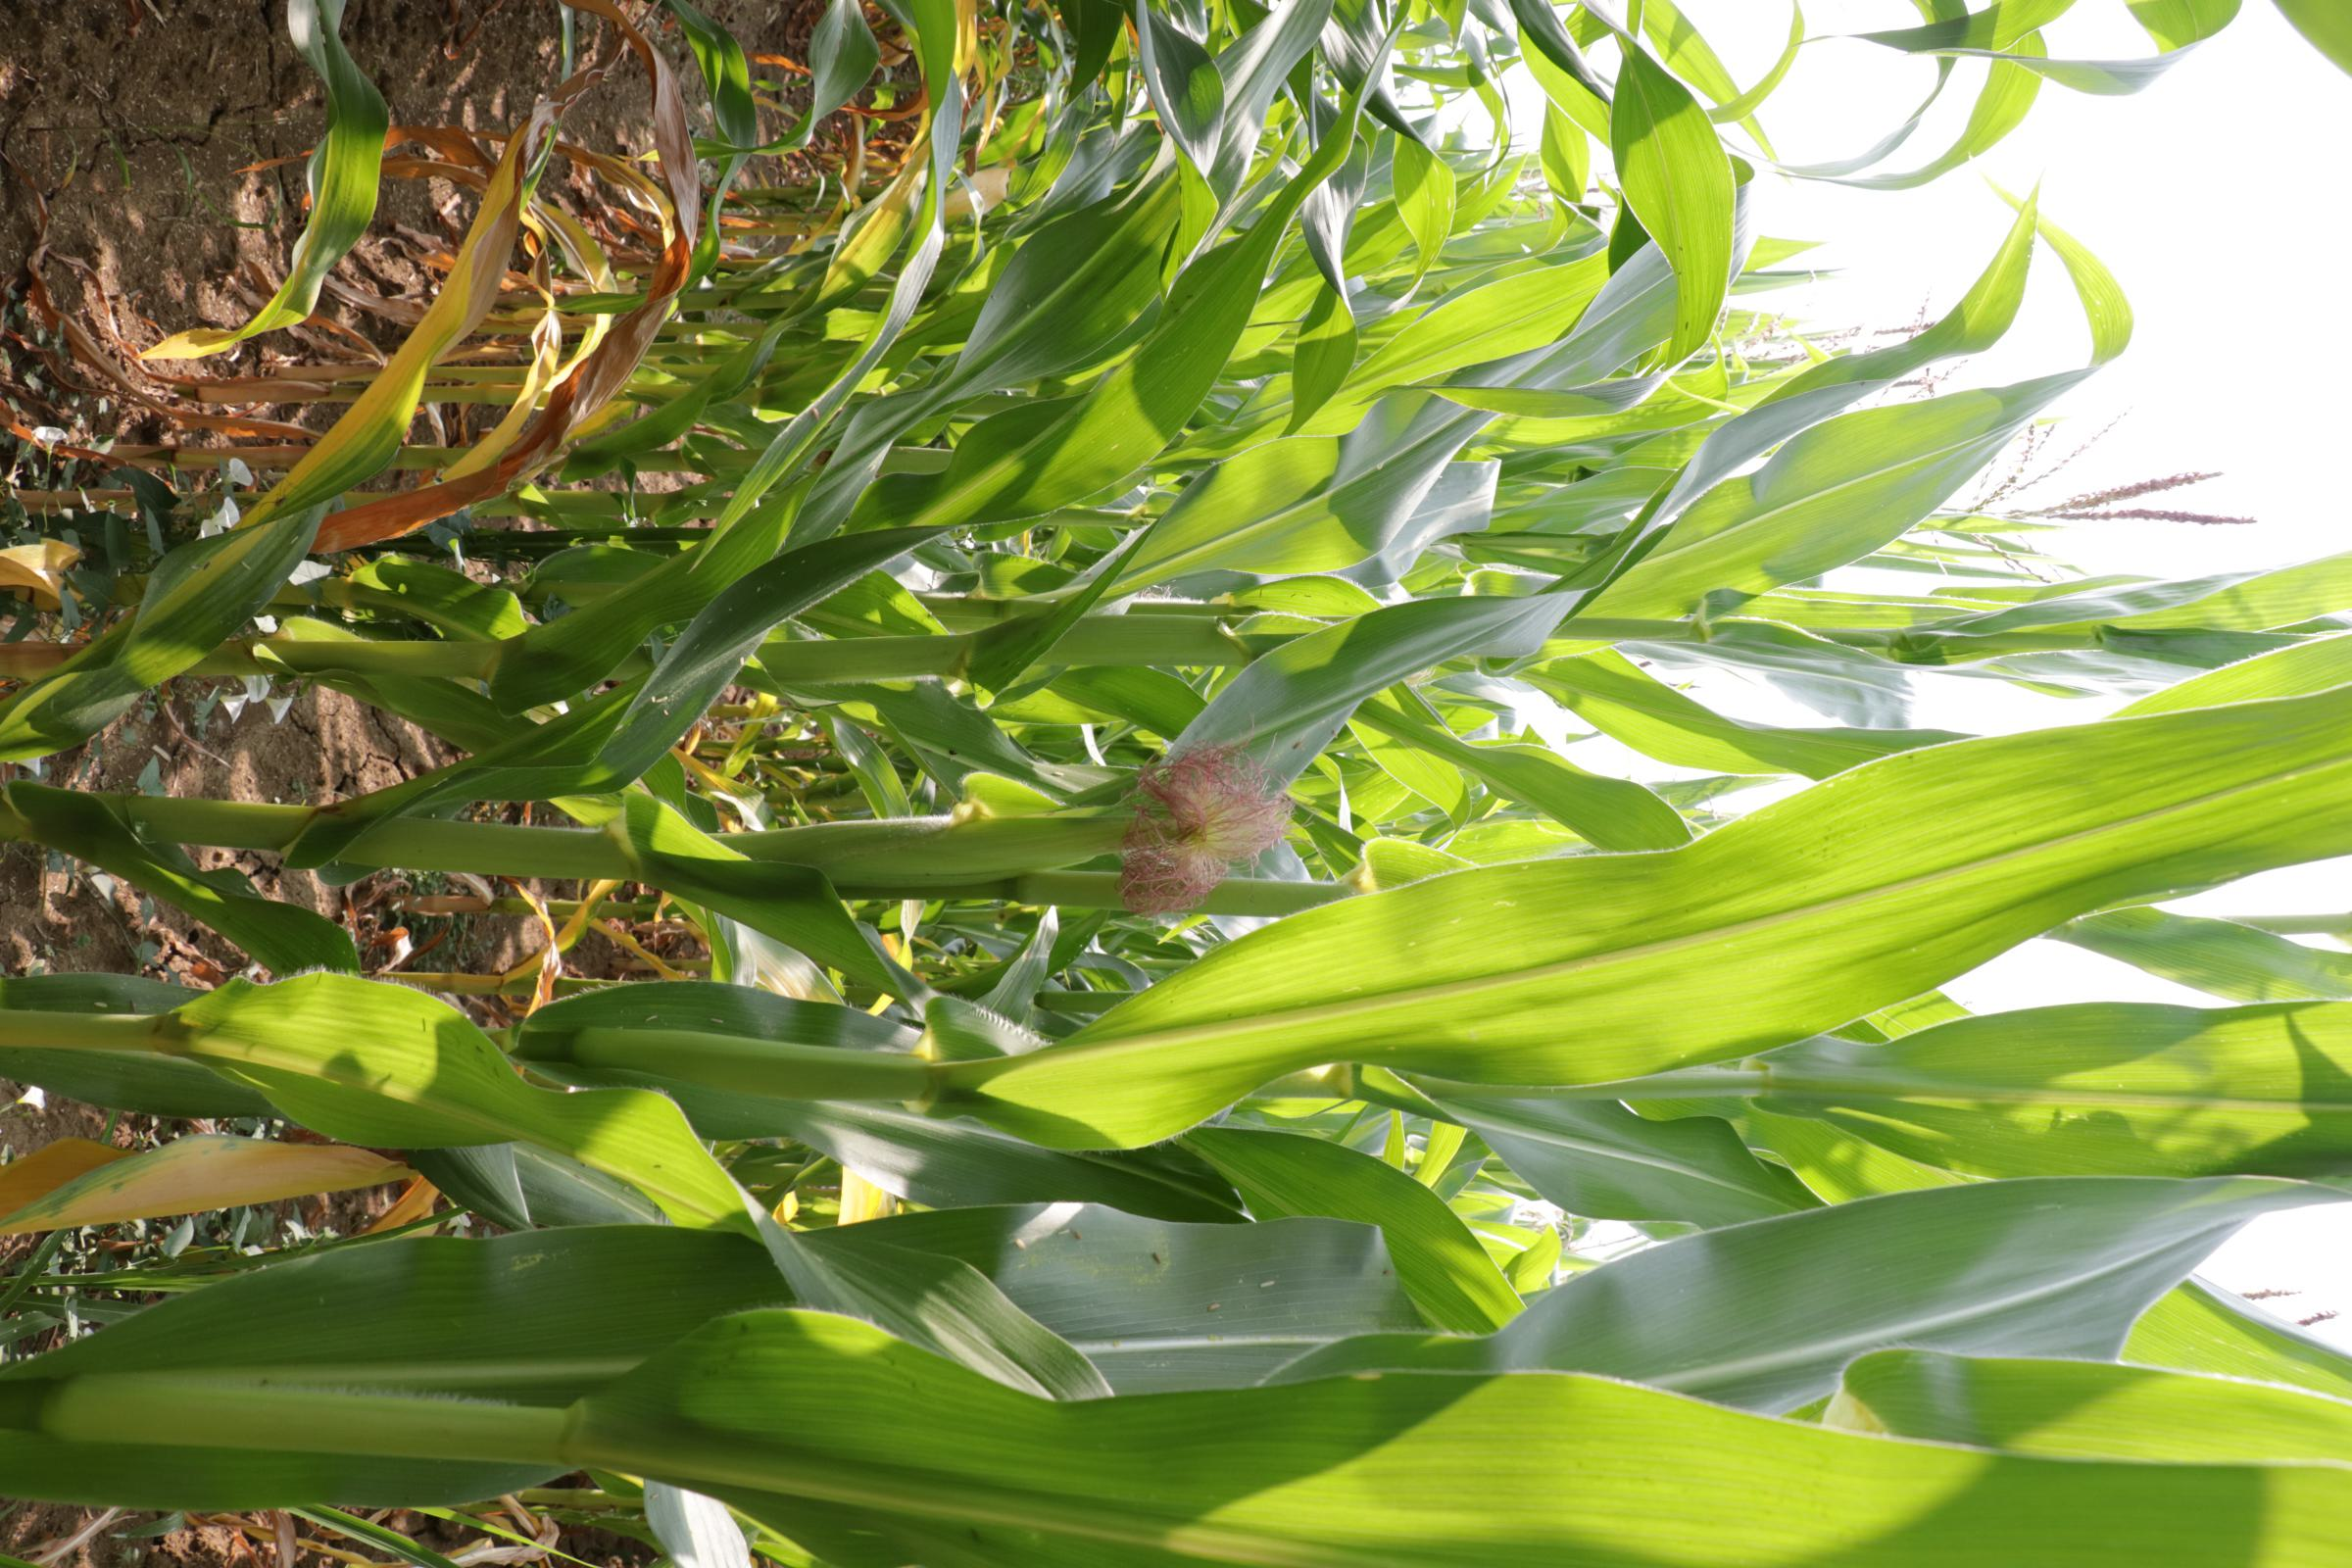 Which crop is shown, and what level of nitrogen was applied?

maize, no added nitrogen
